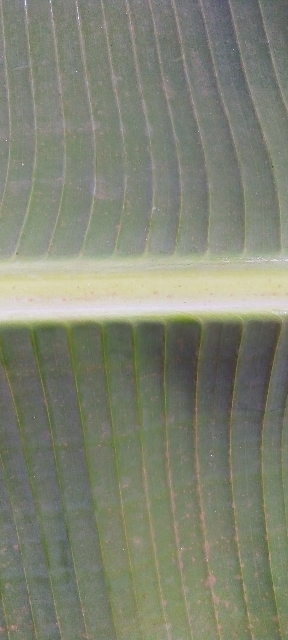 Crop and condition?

banana, healthy
